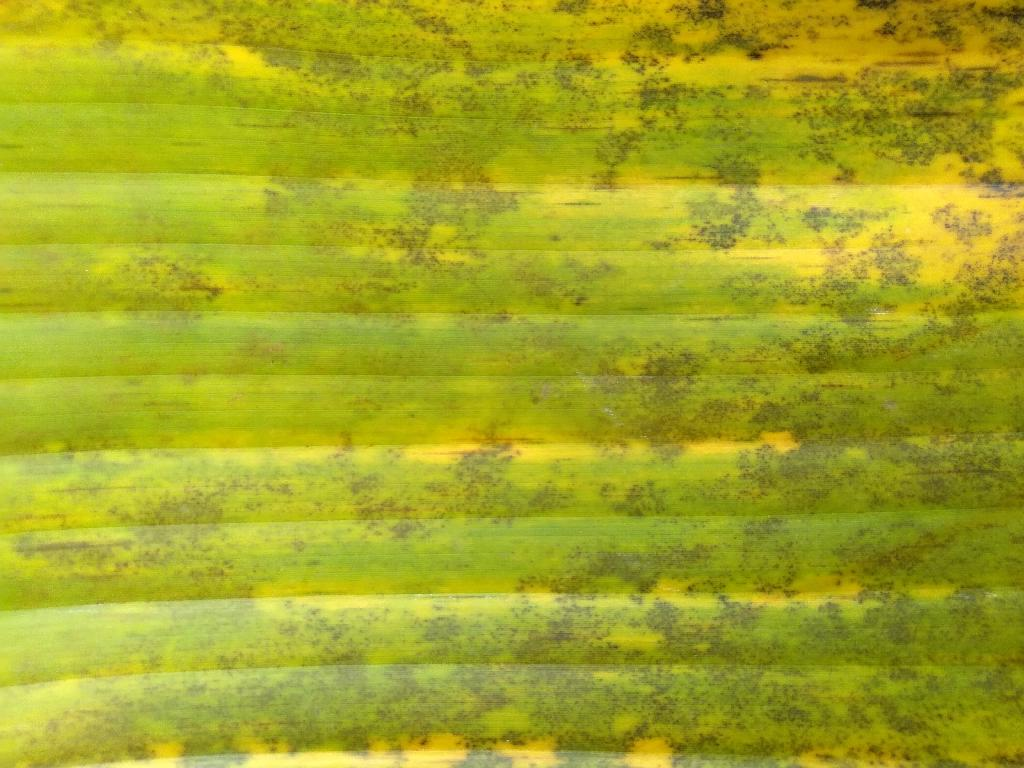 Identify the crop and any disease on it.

banana, black sigatoka
